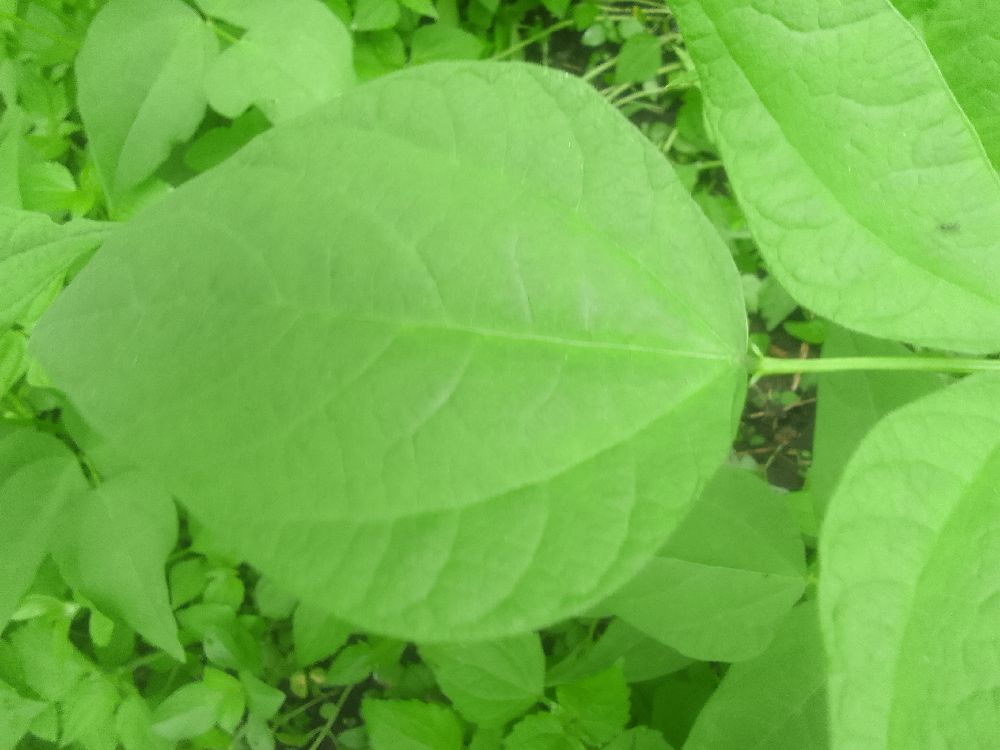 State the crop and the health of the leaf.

common bean, healthy
